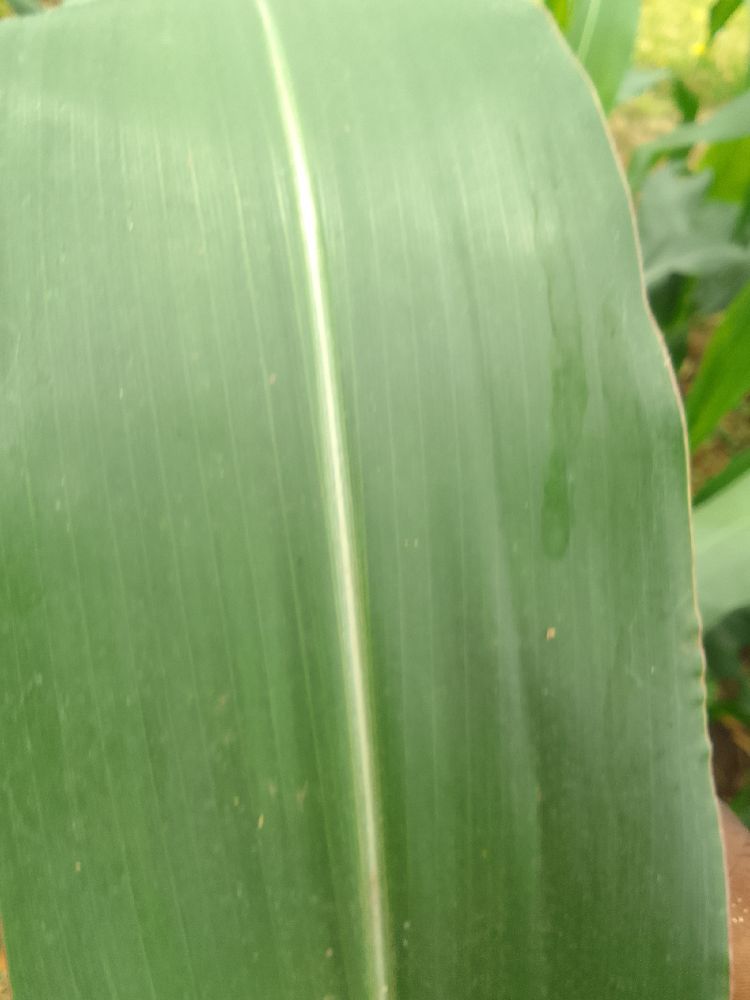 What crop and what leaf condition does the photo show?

maize, healthy
